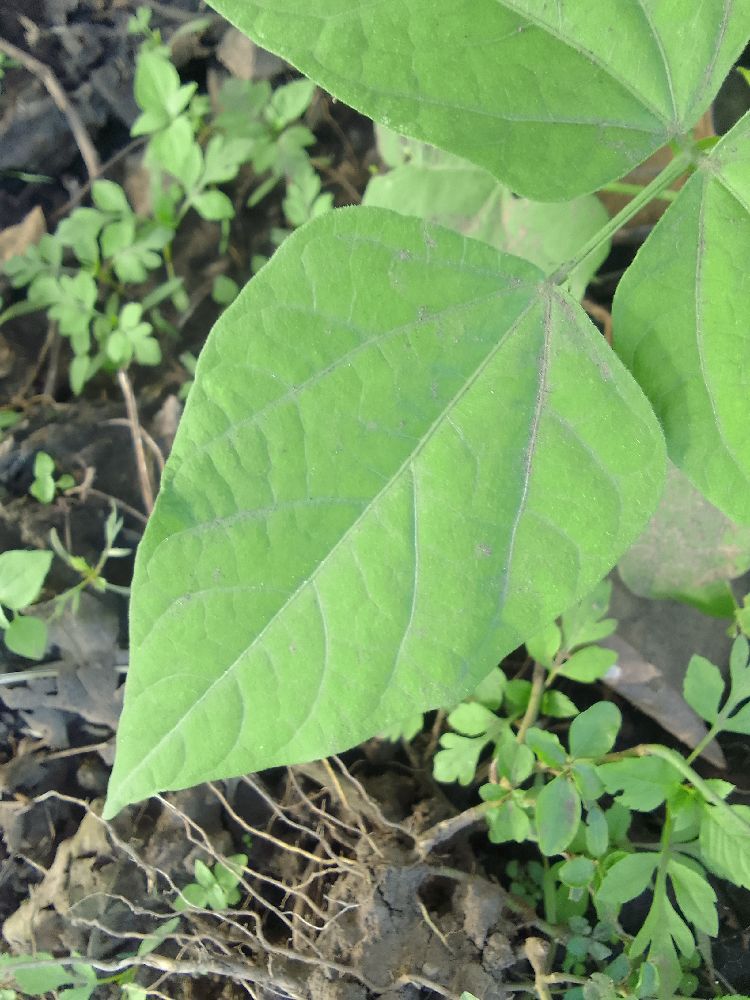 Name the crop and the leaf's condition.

common bean, healthy
